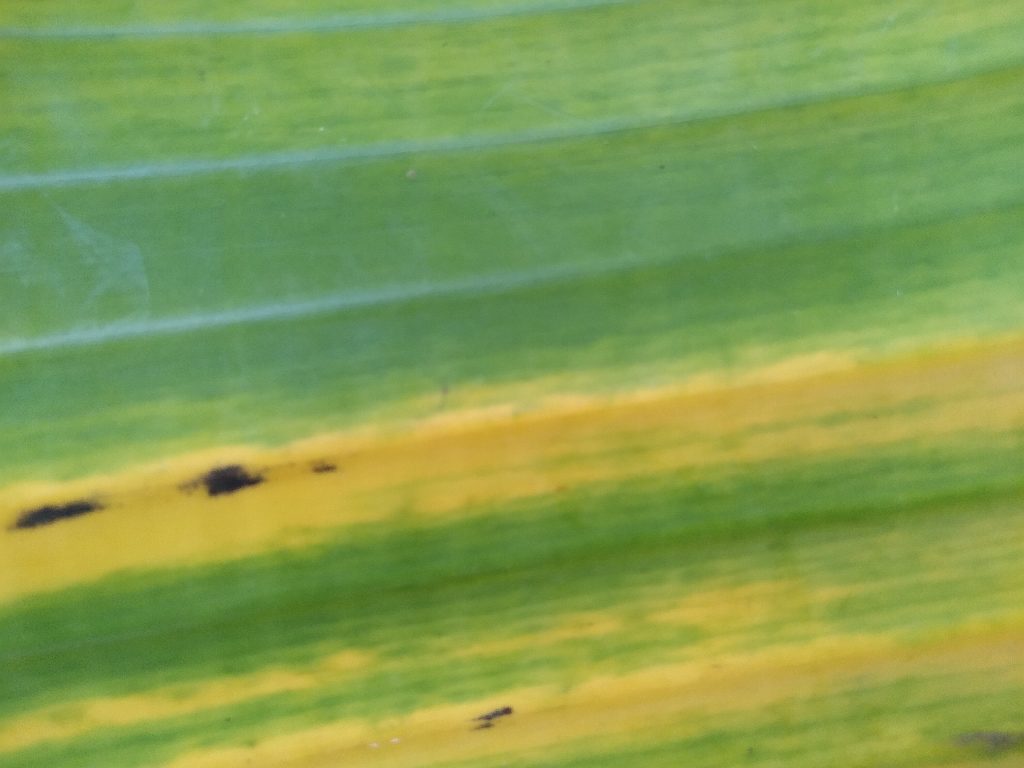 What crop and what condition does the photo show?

banana, fusarium wilt race 1
